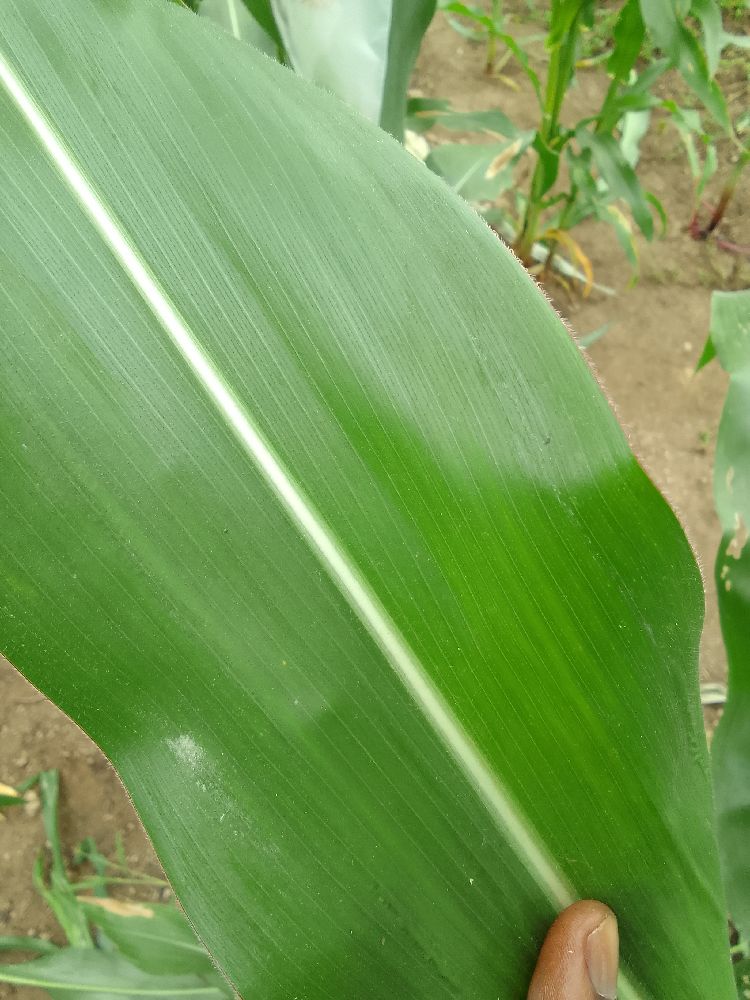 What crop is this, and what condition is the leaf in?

maize, healthy
